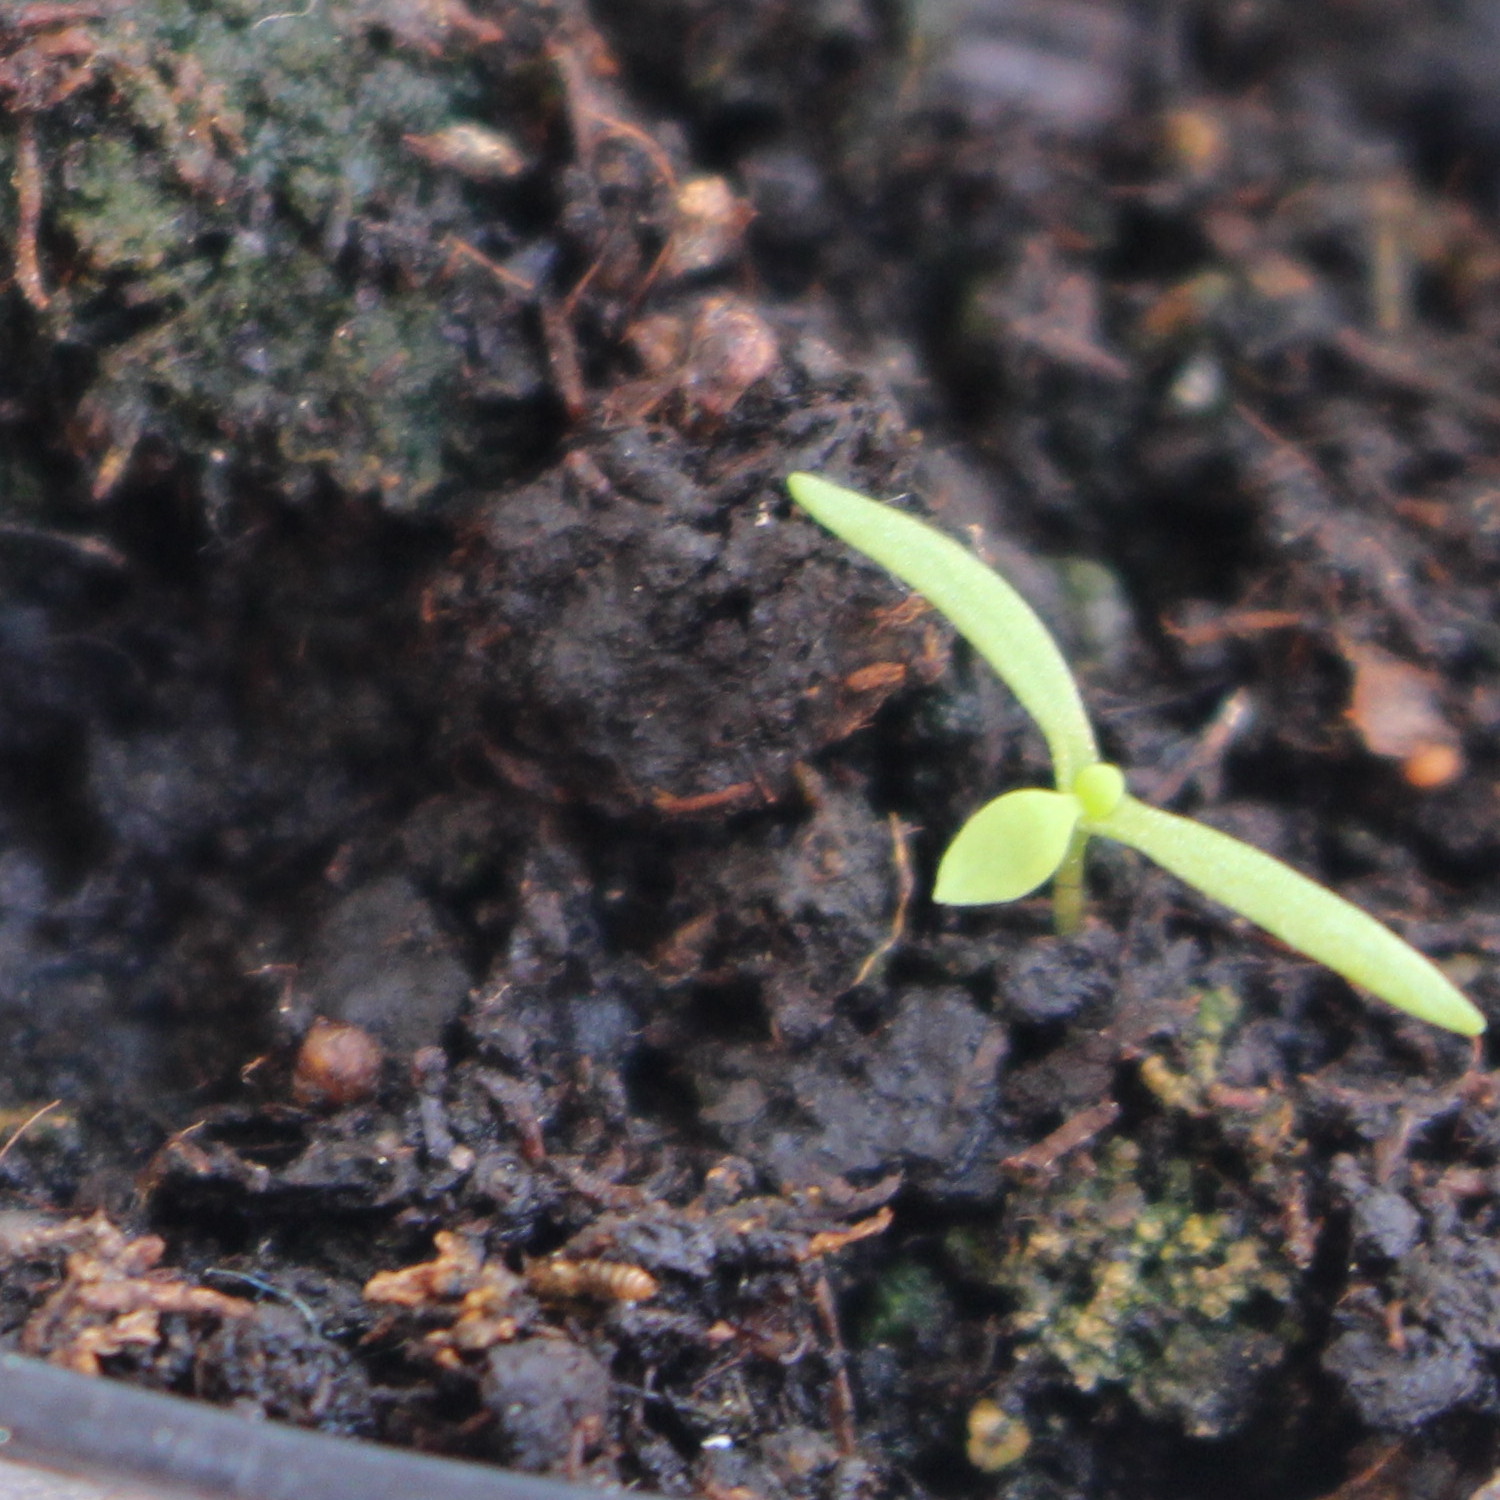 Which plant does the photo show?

Papaver rhoeas
